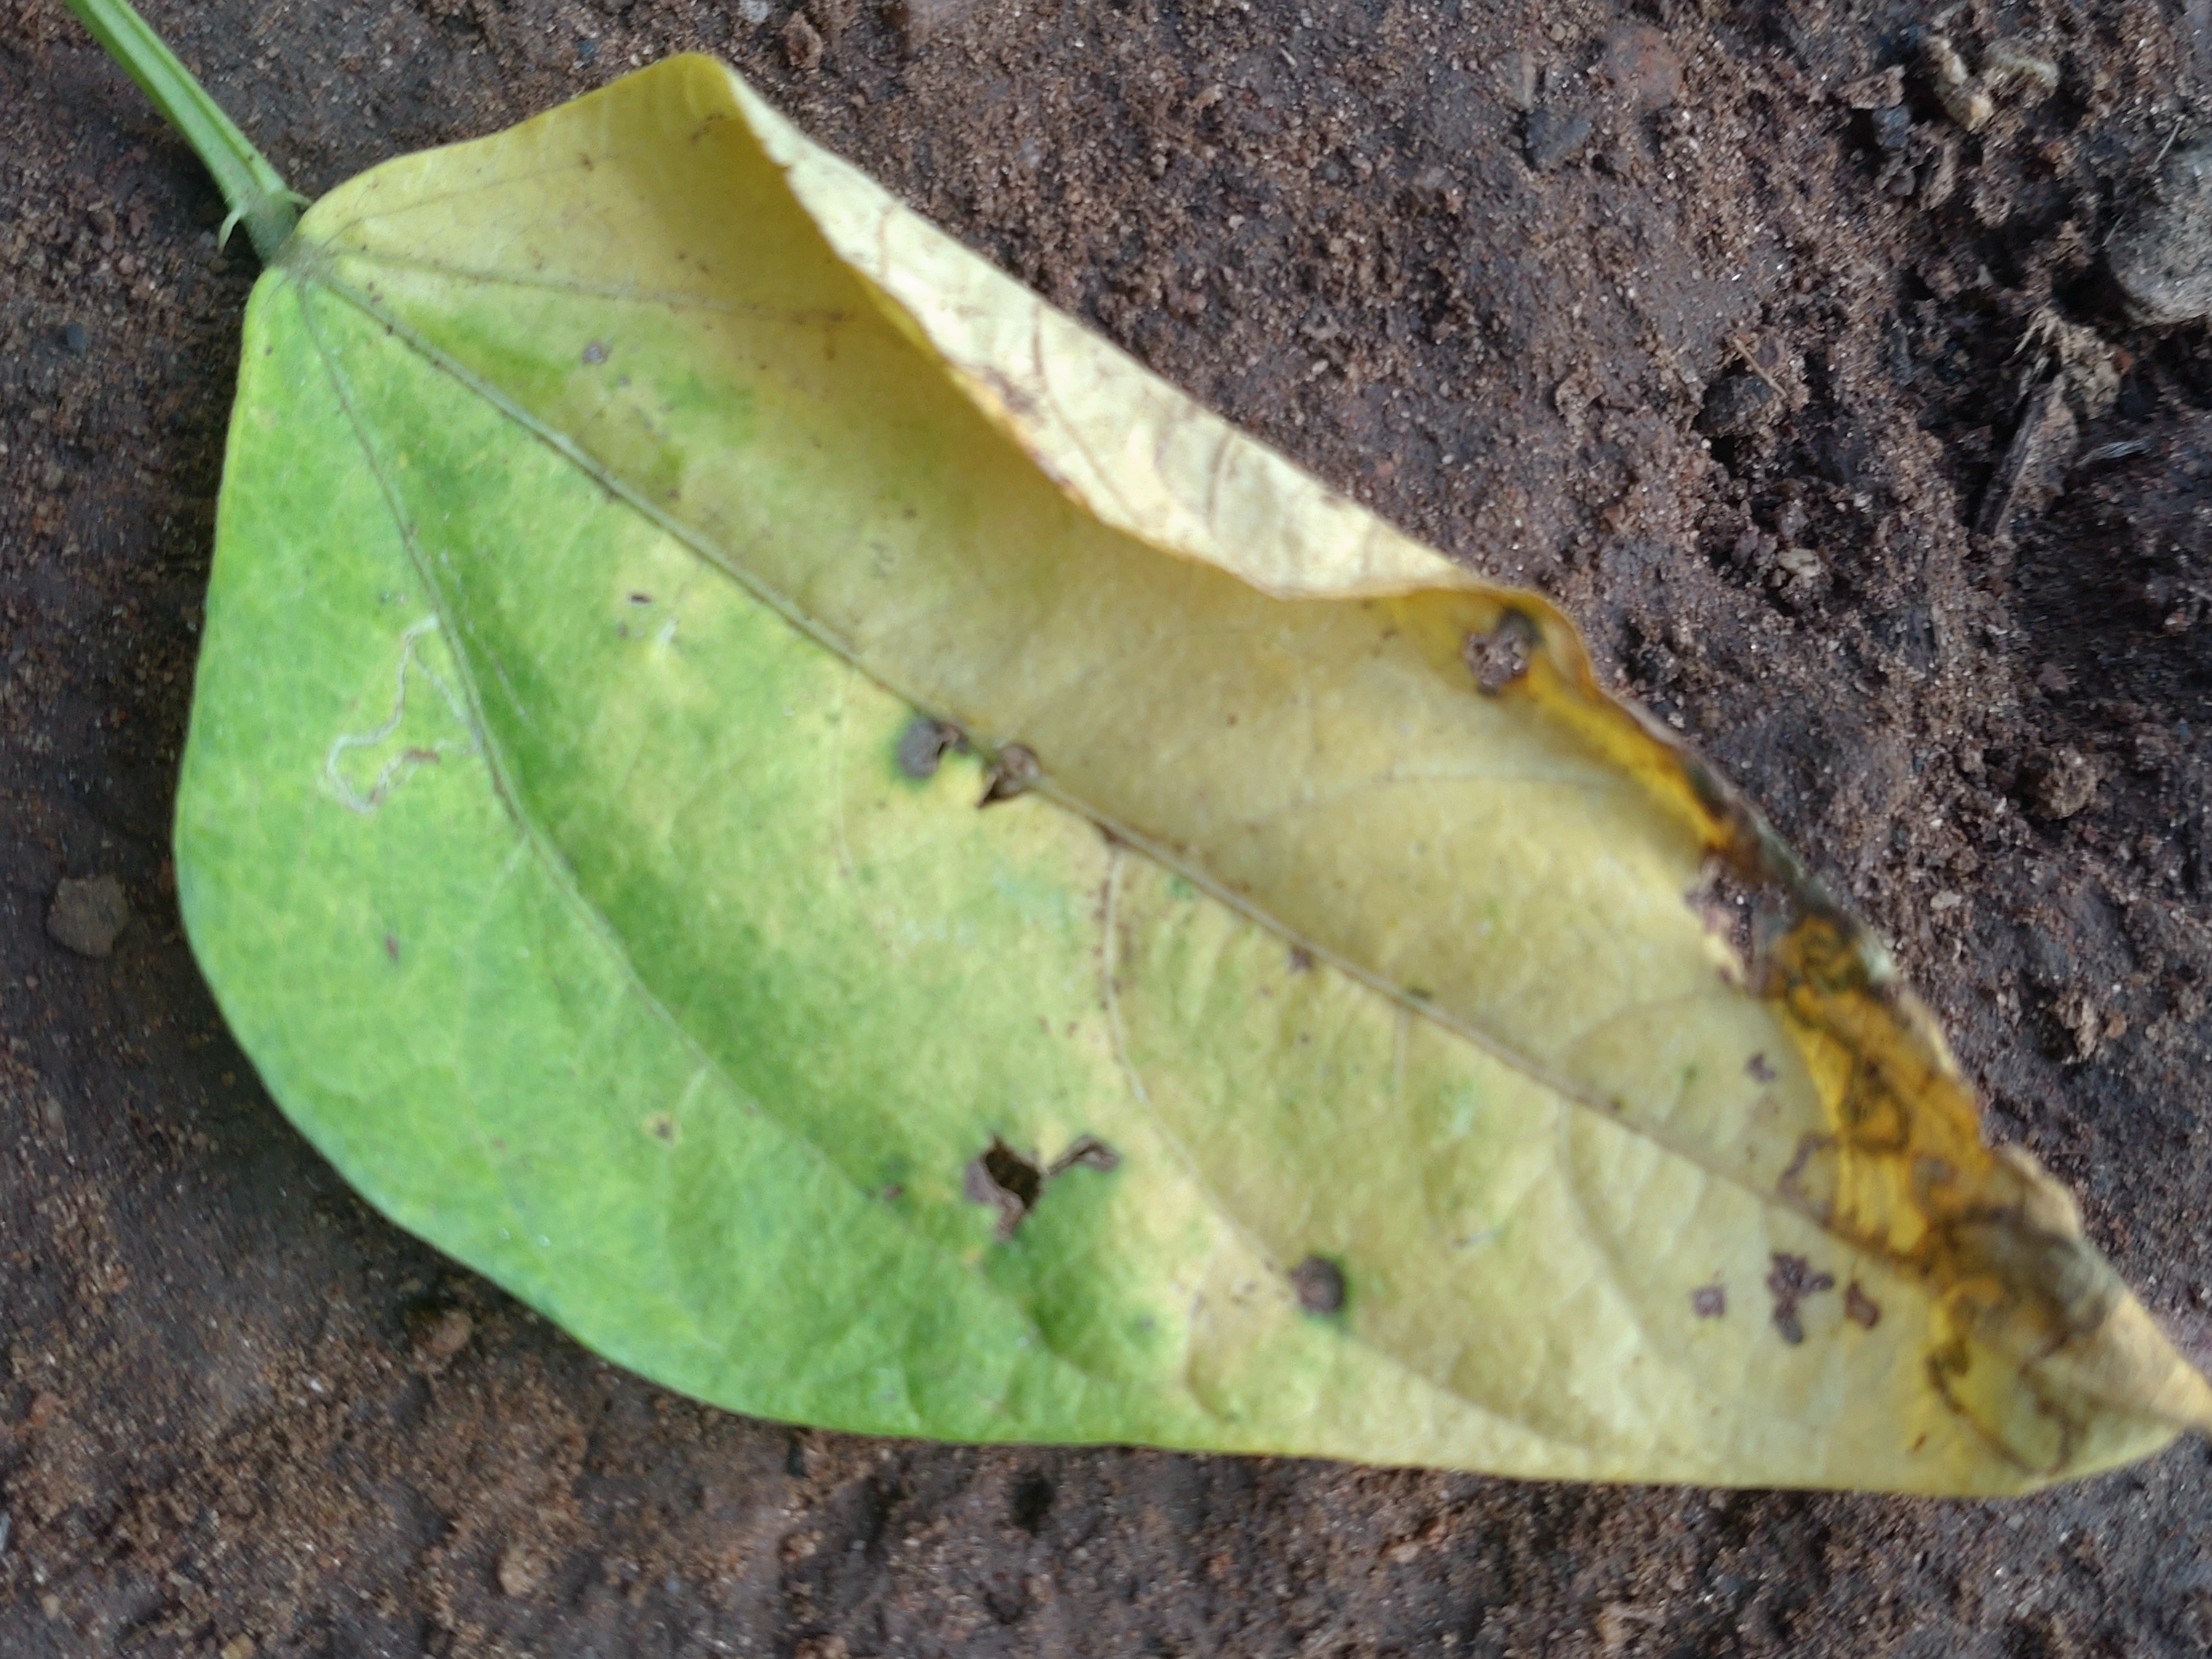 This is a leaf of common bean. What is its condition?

anthracnose
